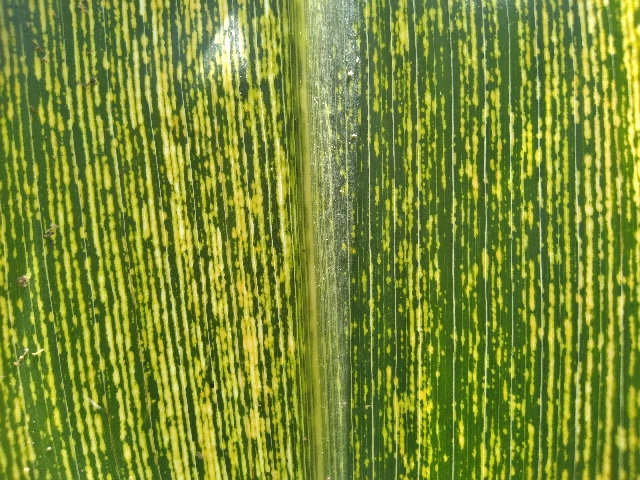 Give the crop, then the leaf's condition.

maize, maize streak virus
